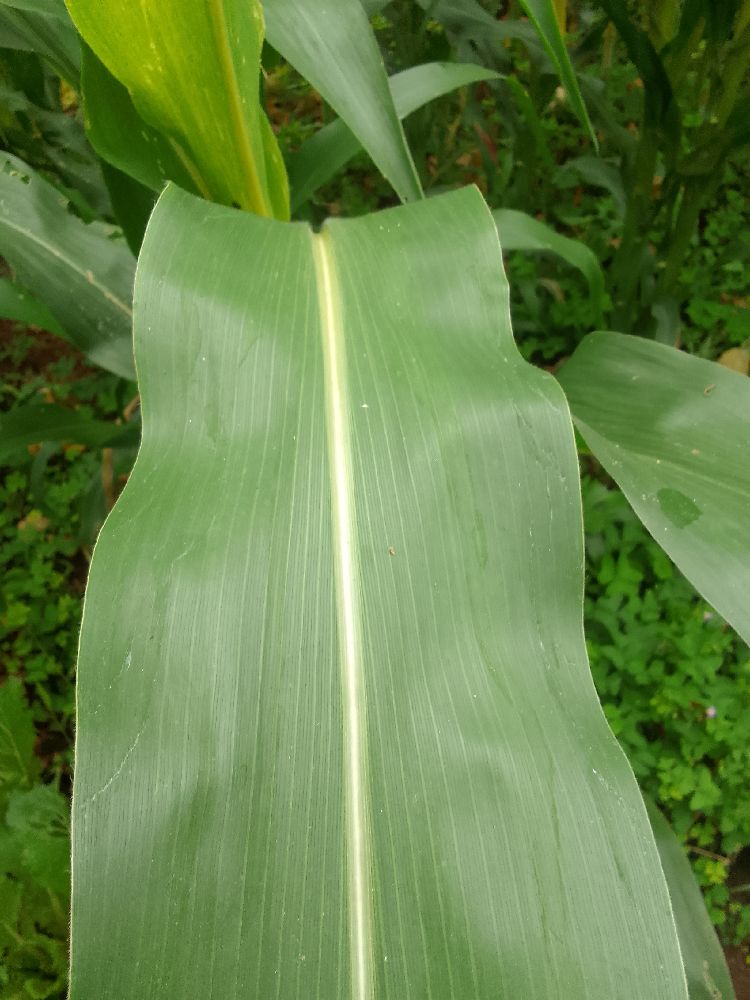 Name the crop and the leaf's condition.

maize, healthy
